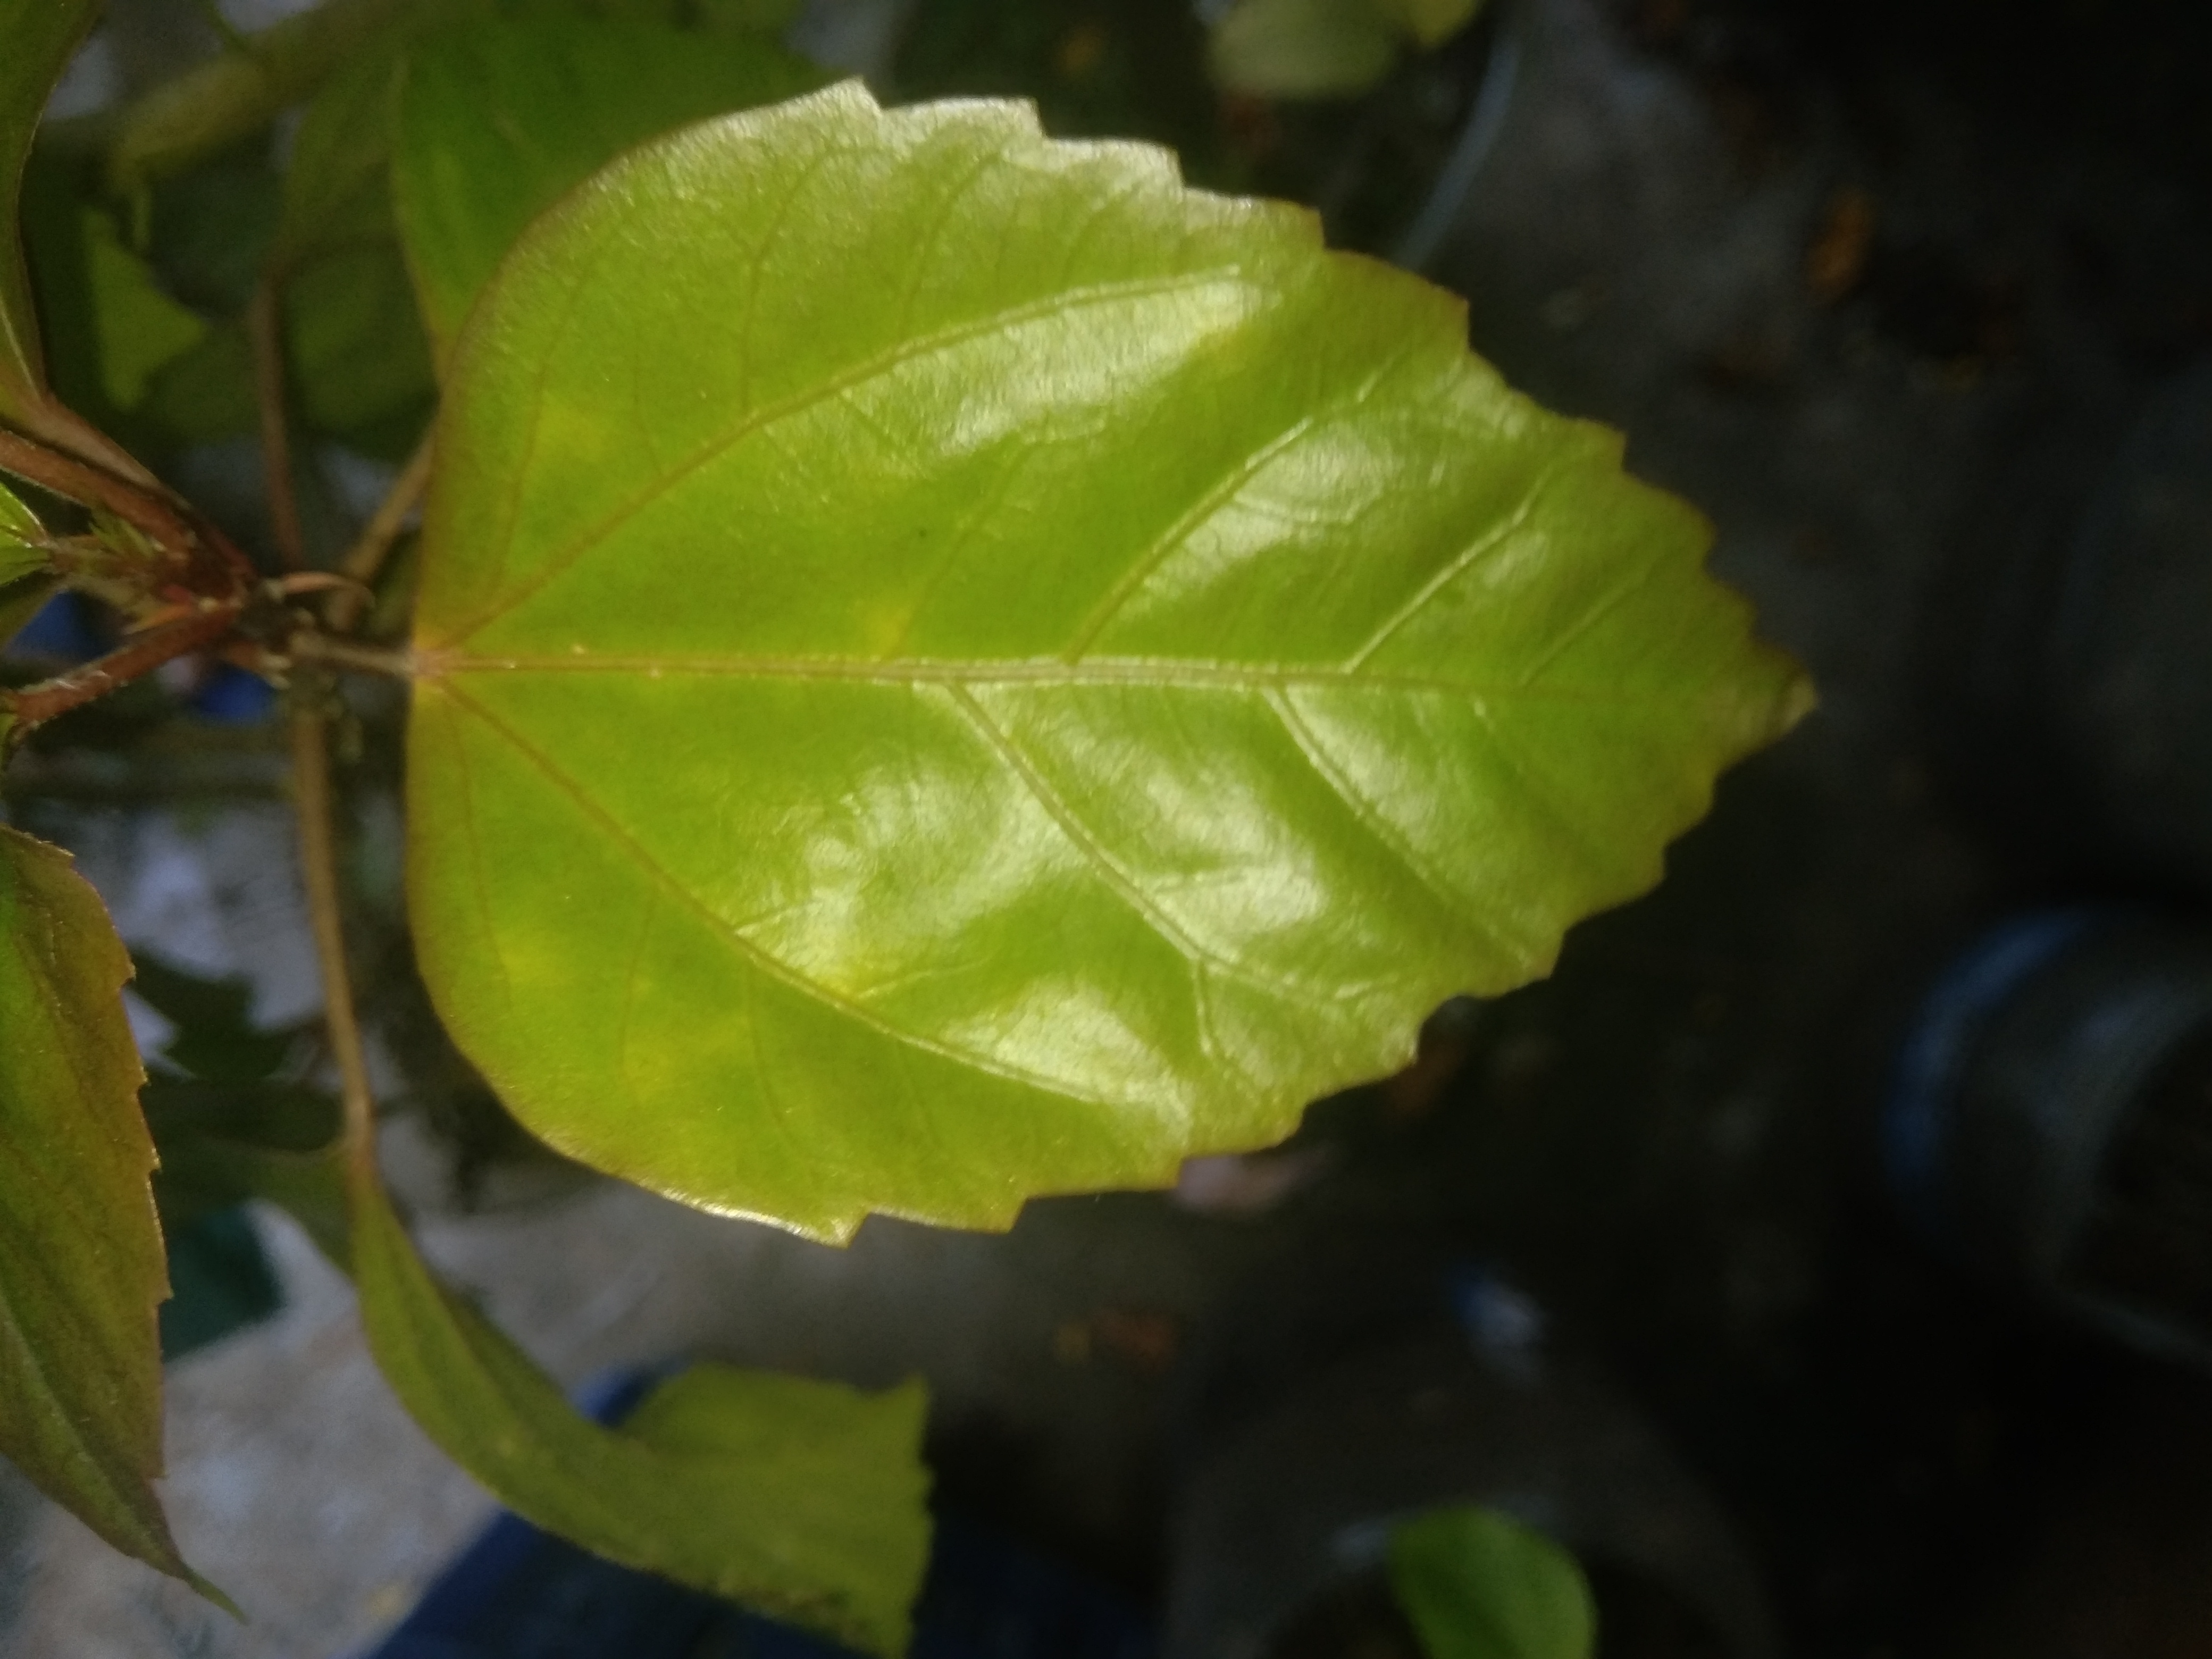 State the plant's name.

hibiscus
